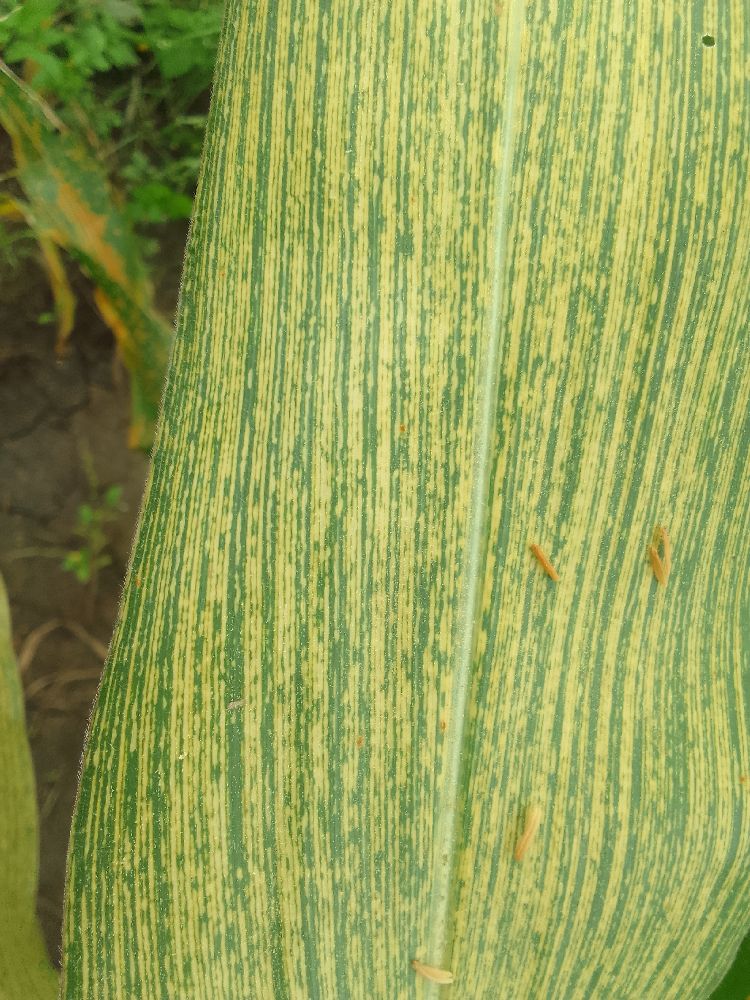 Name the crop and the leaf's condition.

maize, maize streak virus
